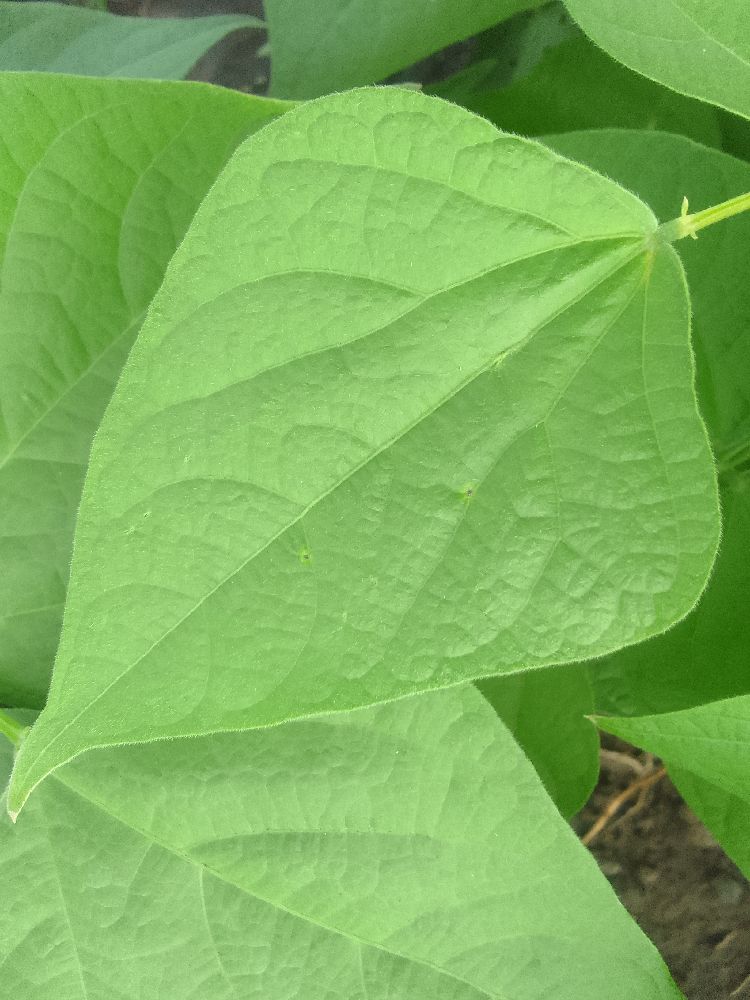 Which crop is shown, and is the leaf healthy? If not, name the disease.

common bean, healthy
